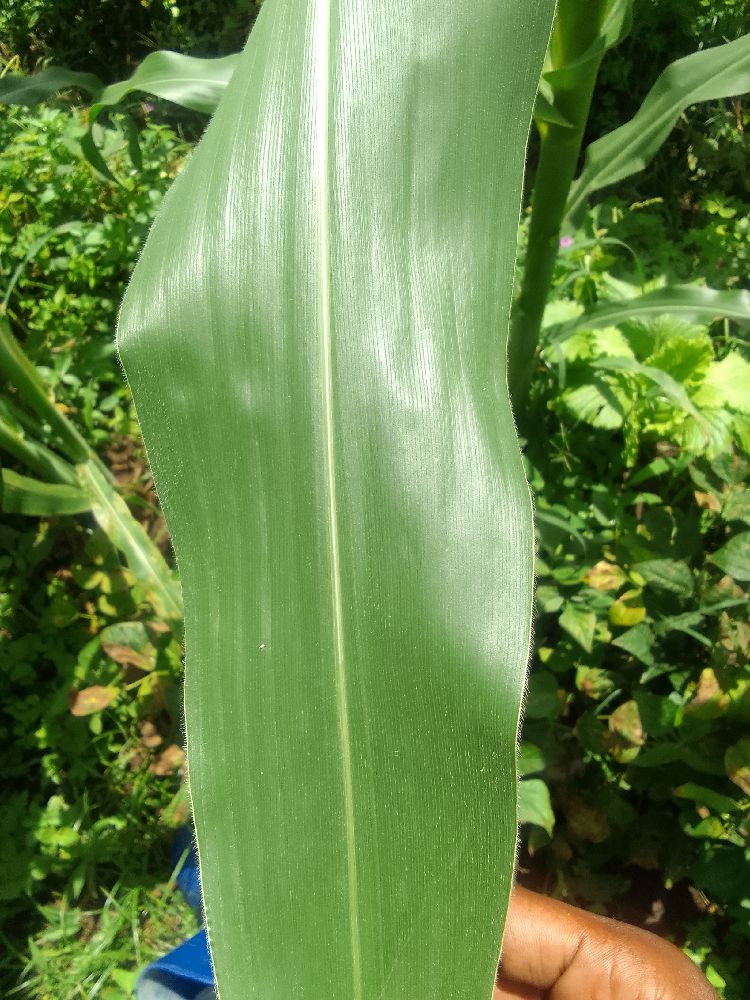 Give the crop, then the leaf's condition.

maize, healthy
